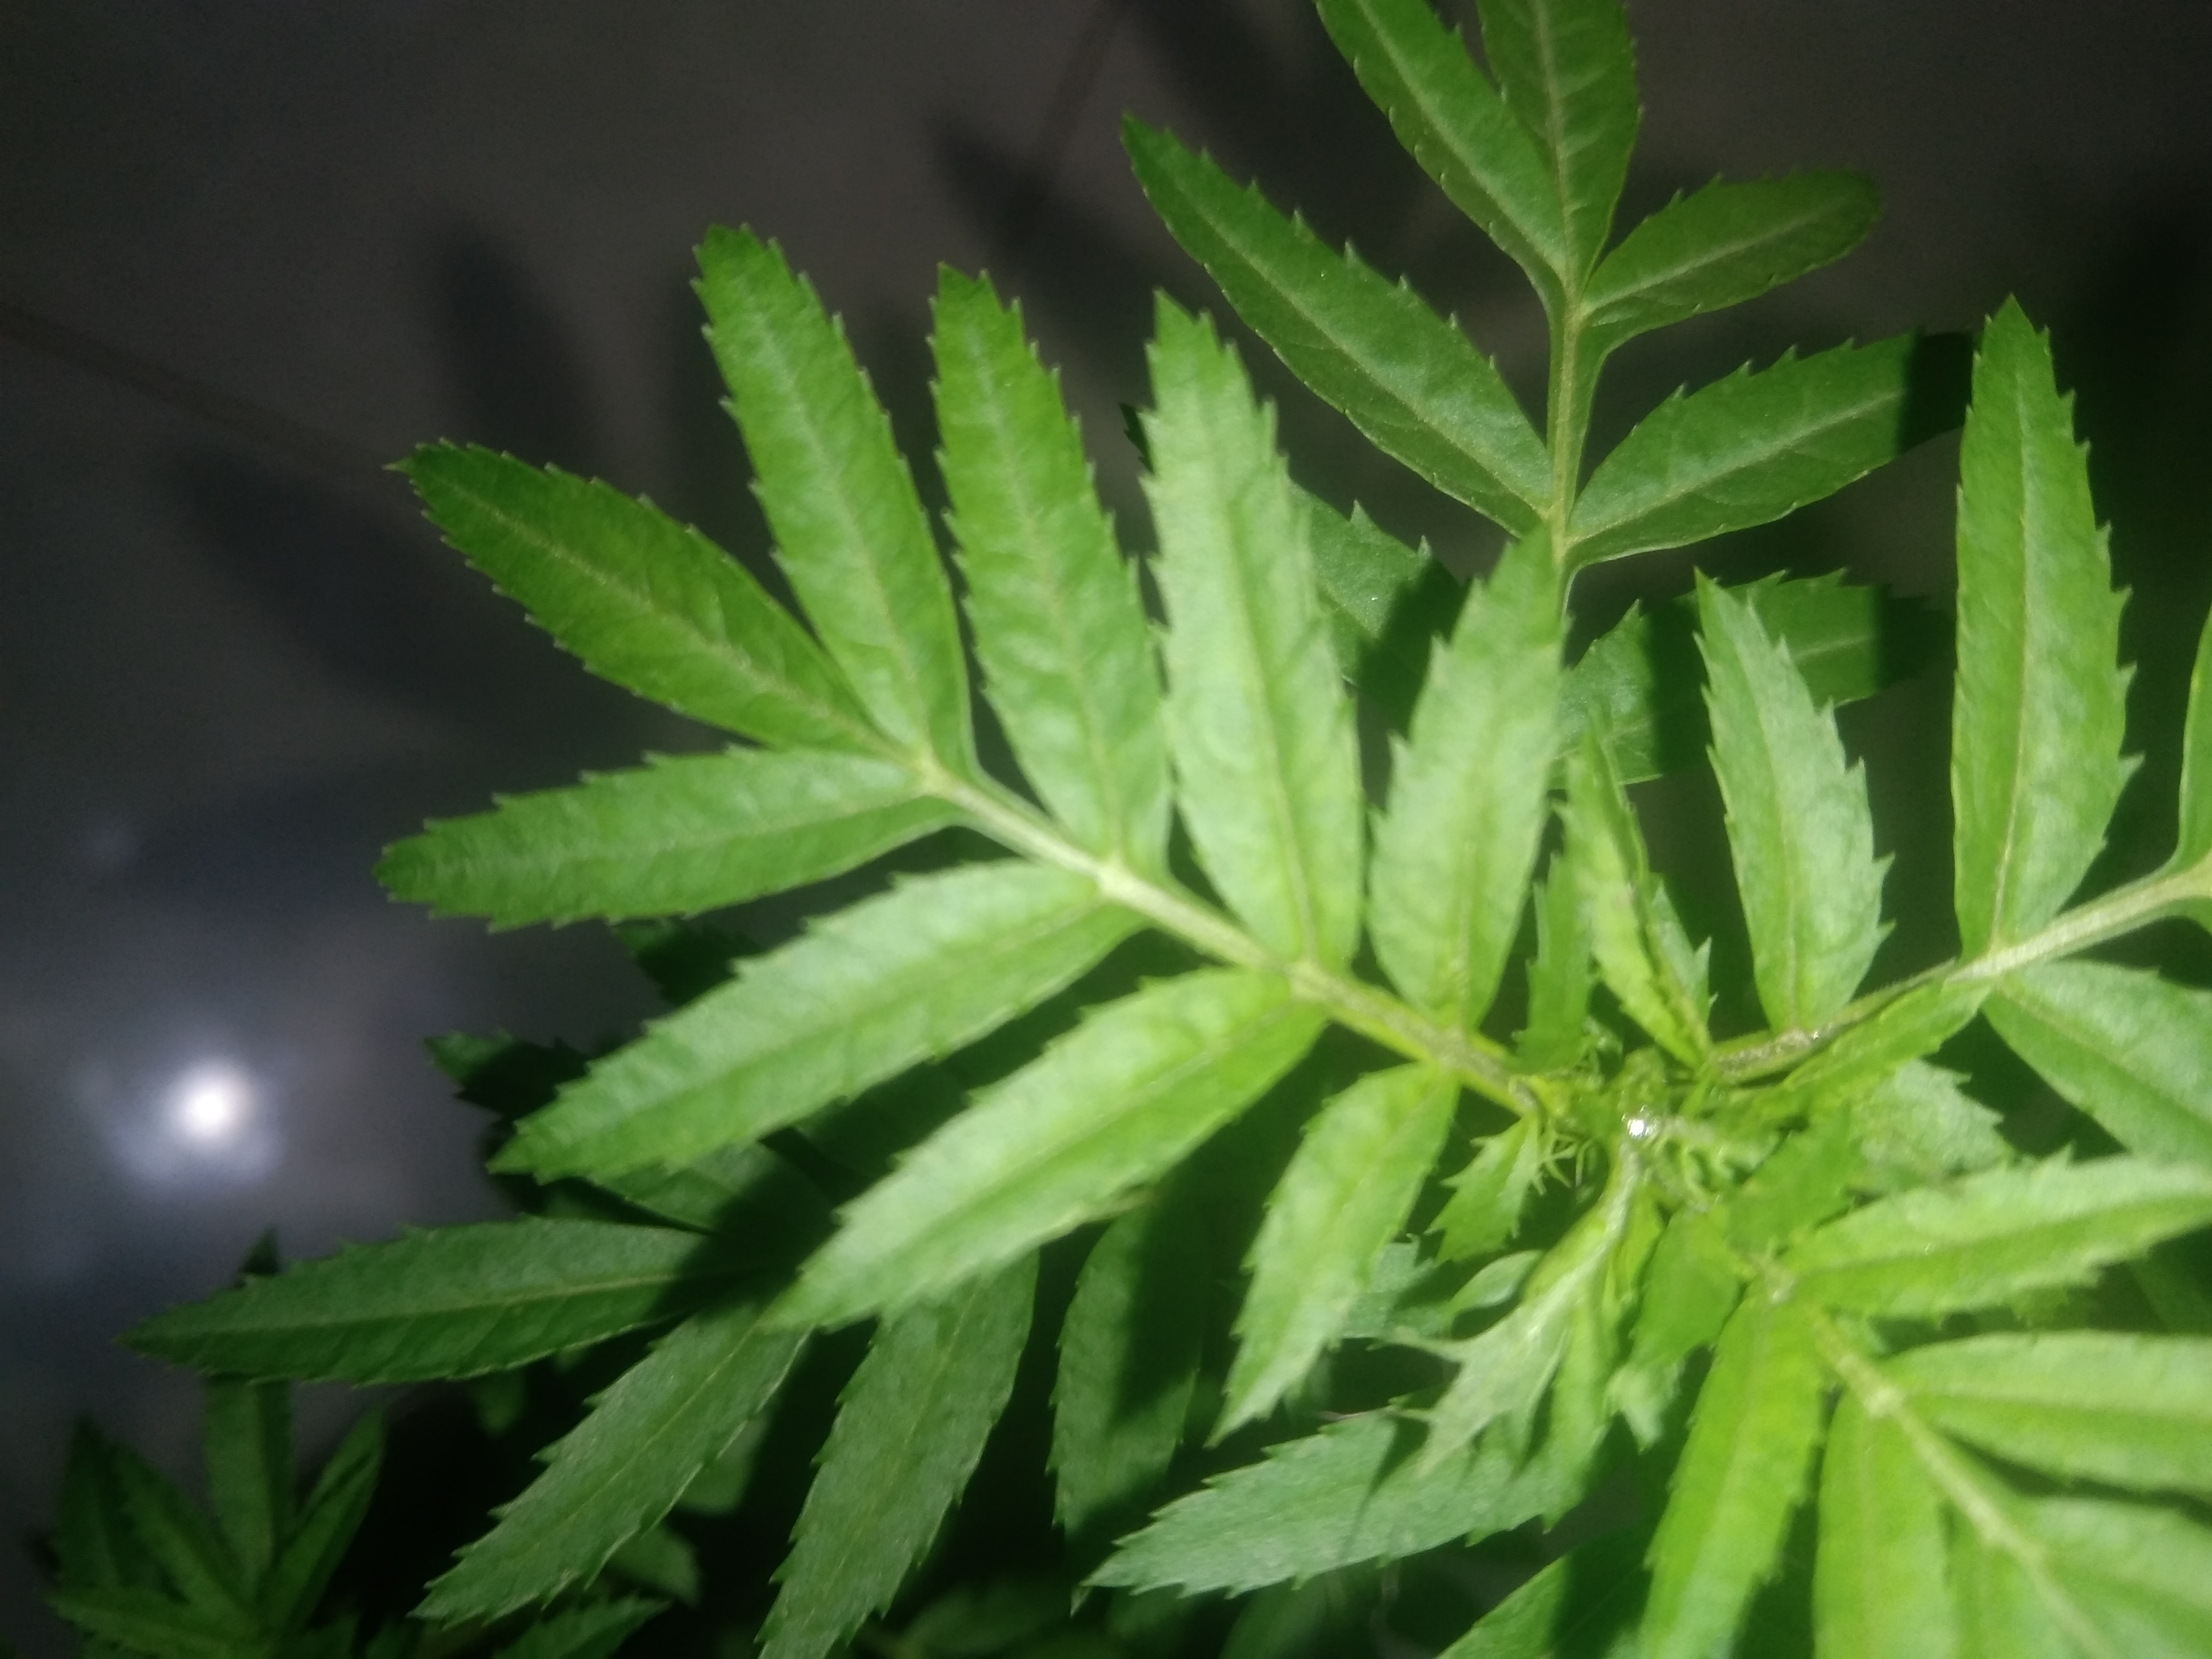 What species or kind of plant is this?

marigold
